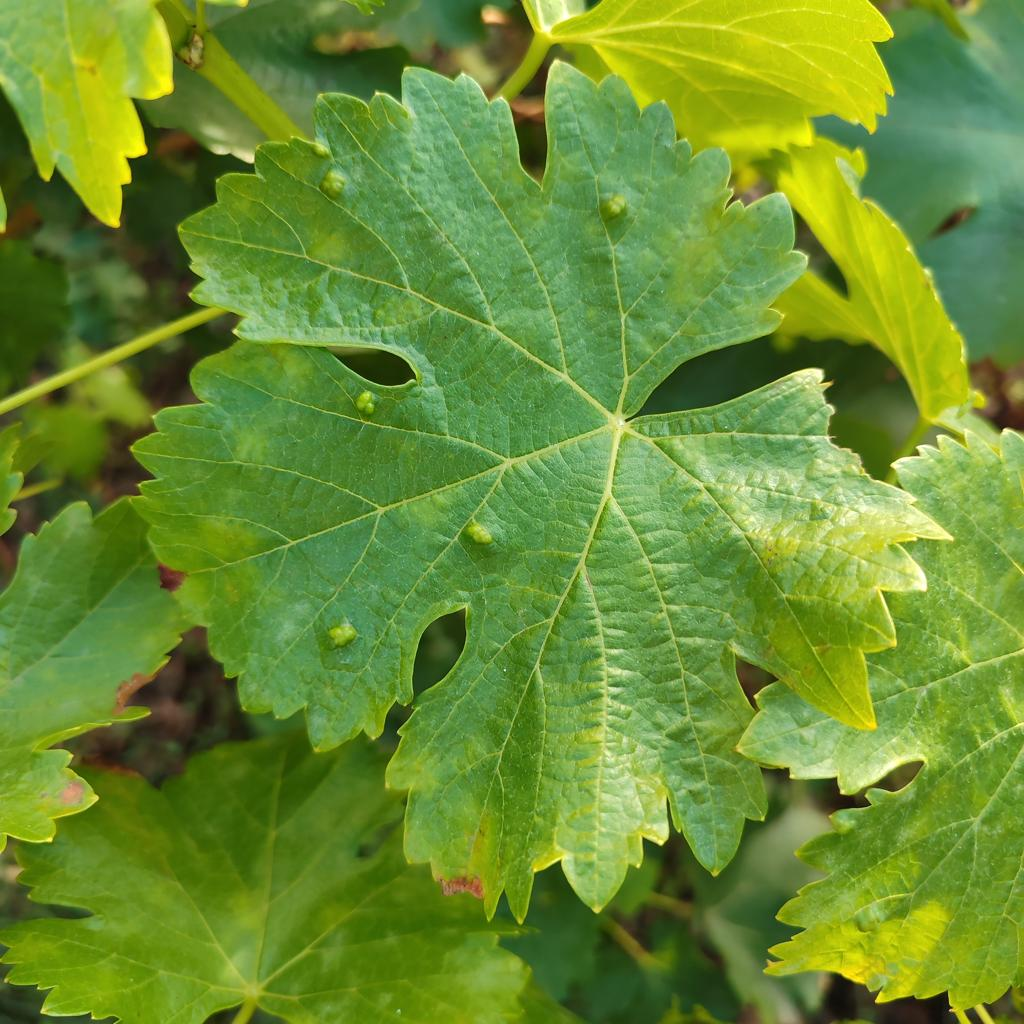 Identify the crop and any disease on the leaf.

grapevine, erineum mite
